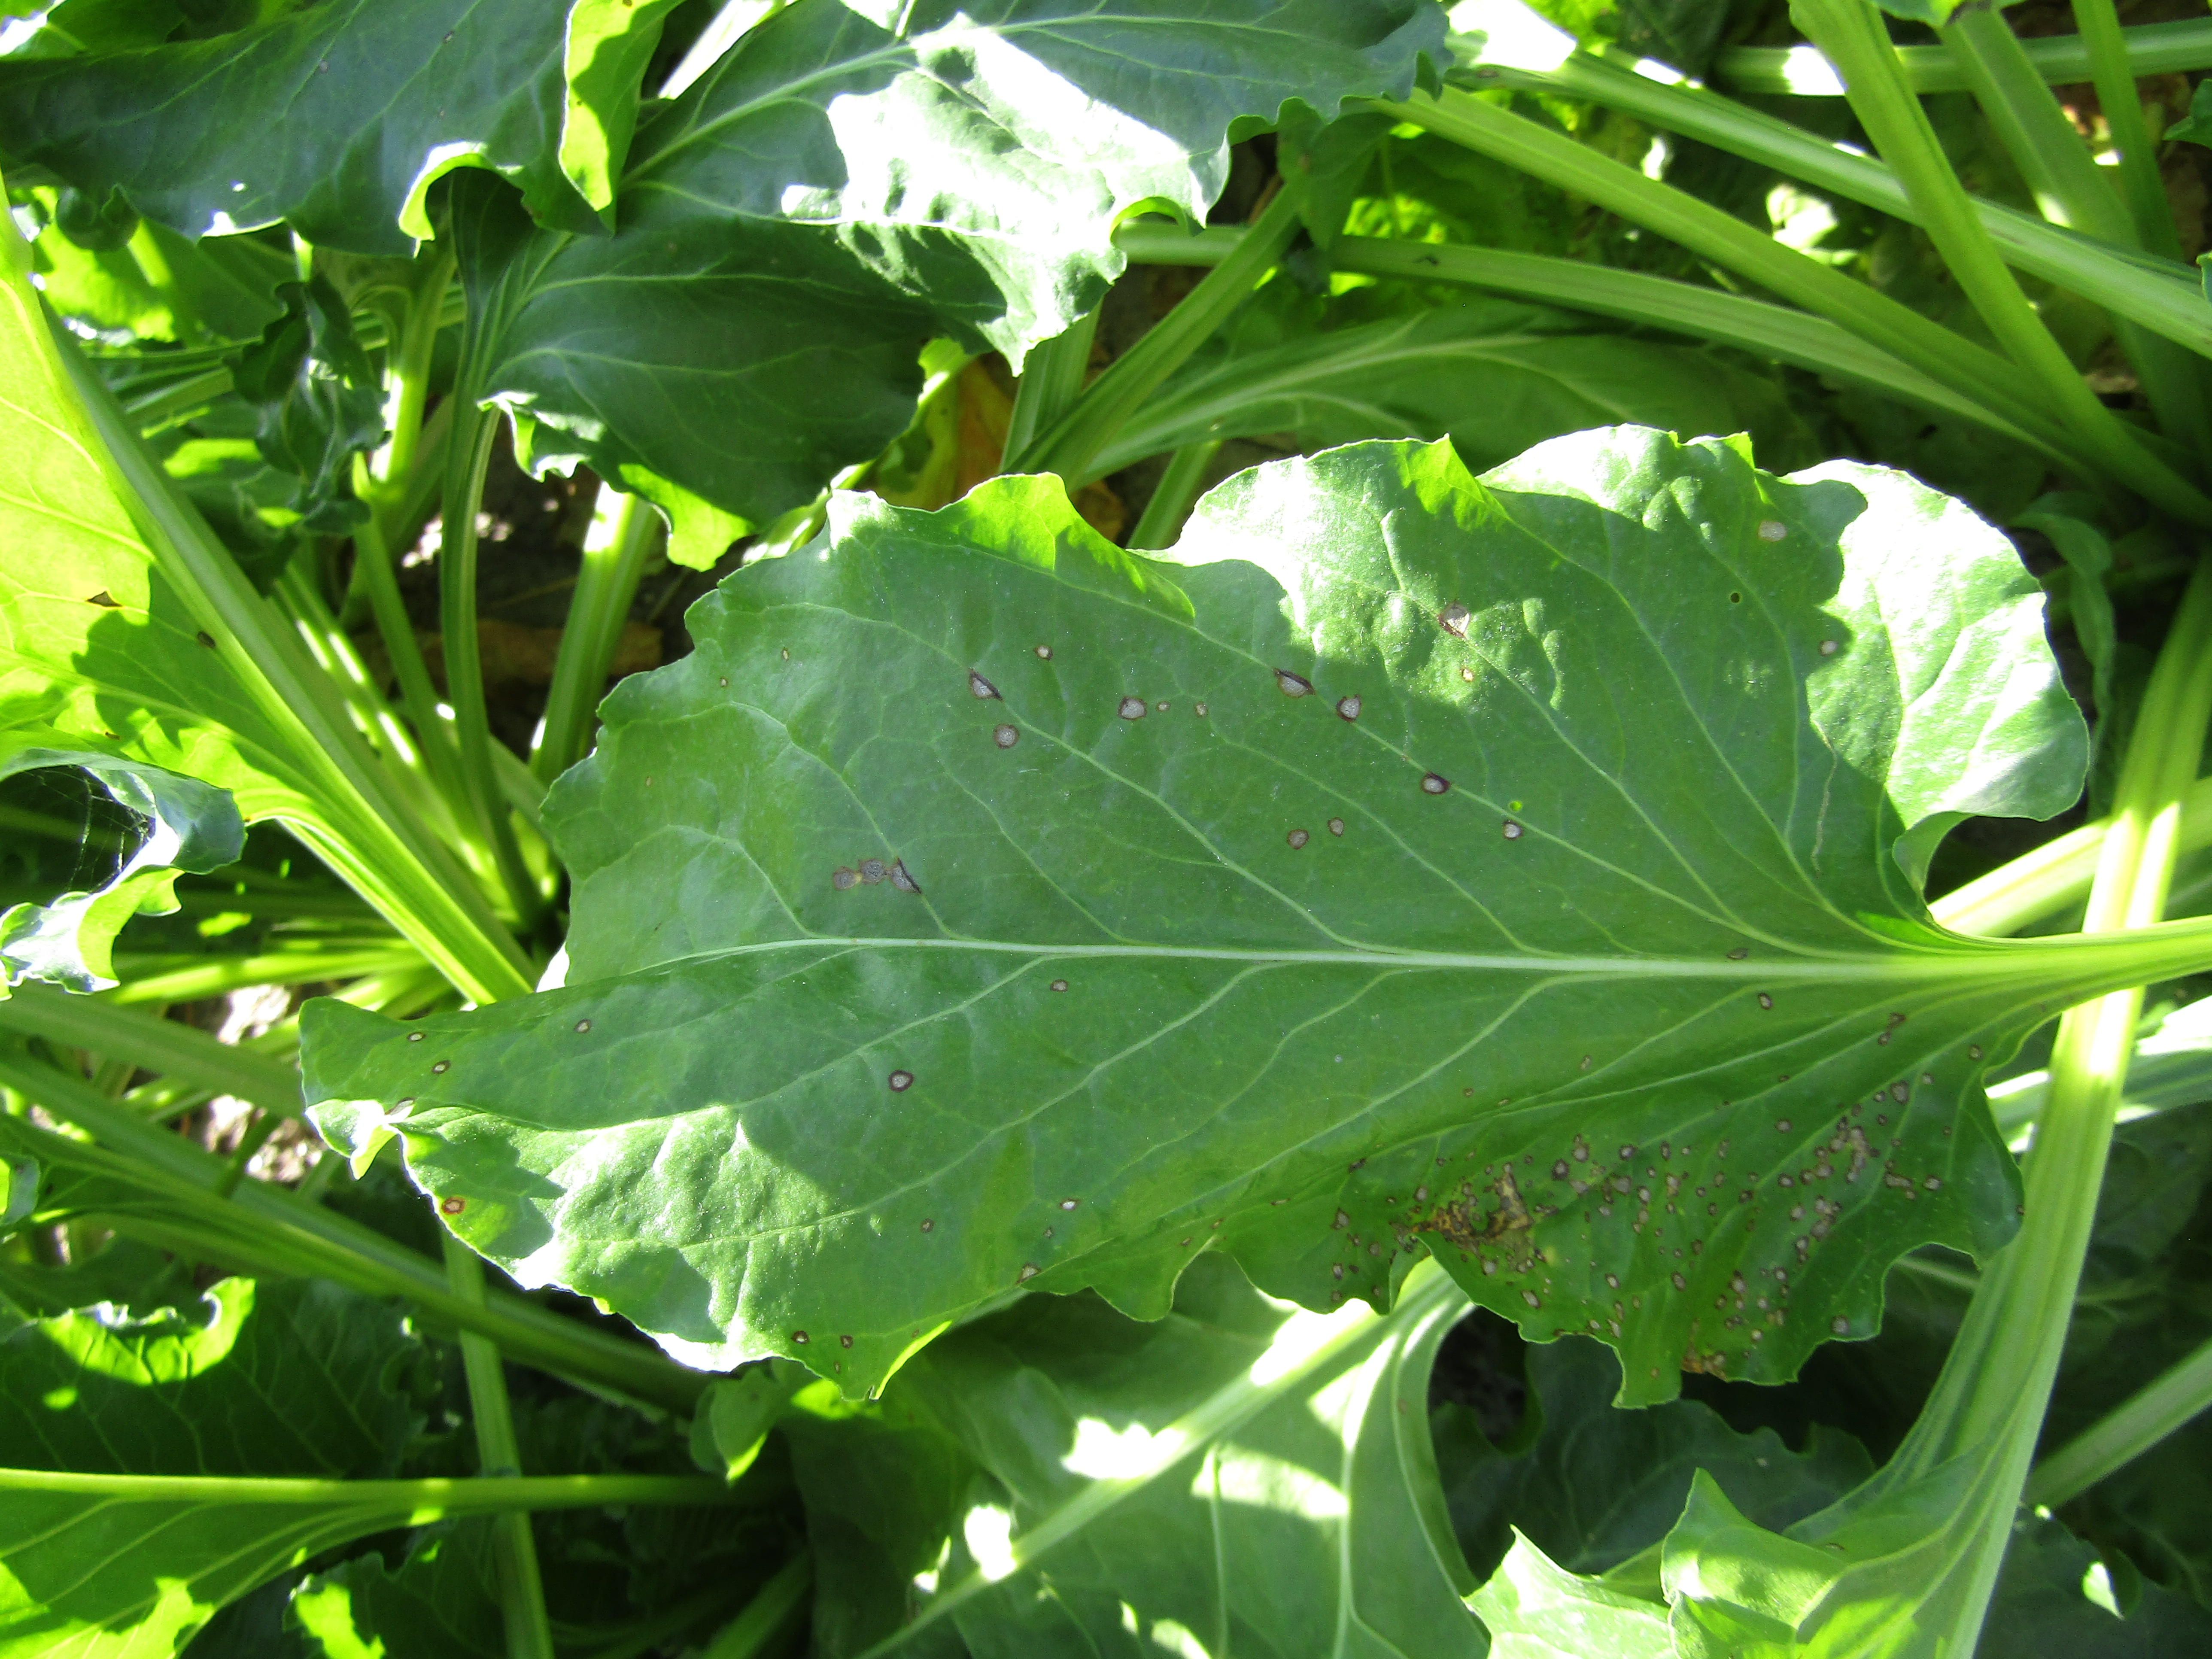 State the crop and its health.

beet, cercospora
